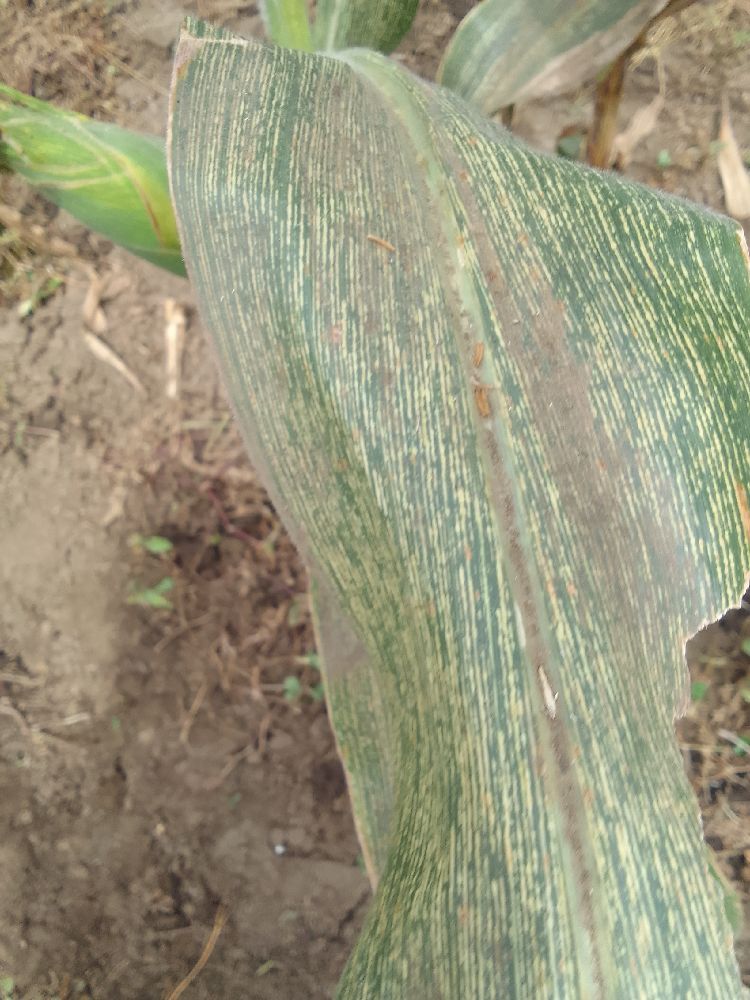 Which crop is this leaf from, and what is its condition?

maize, maize streak virus
